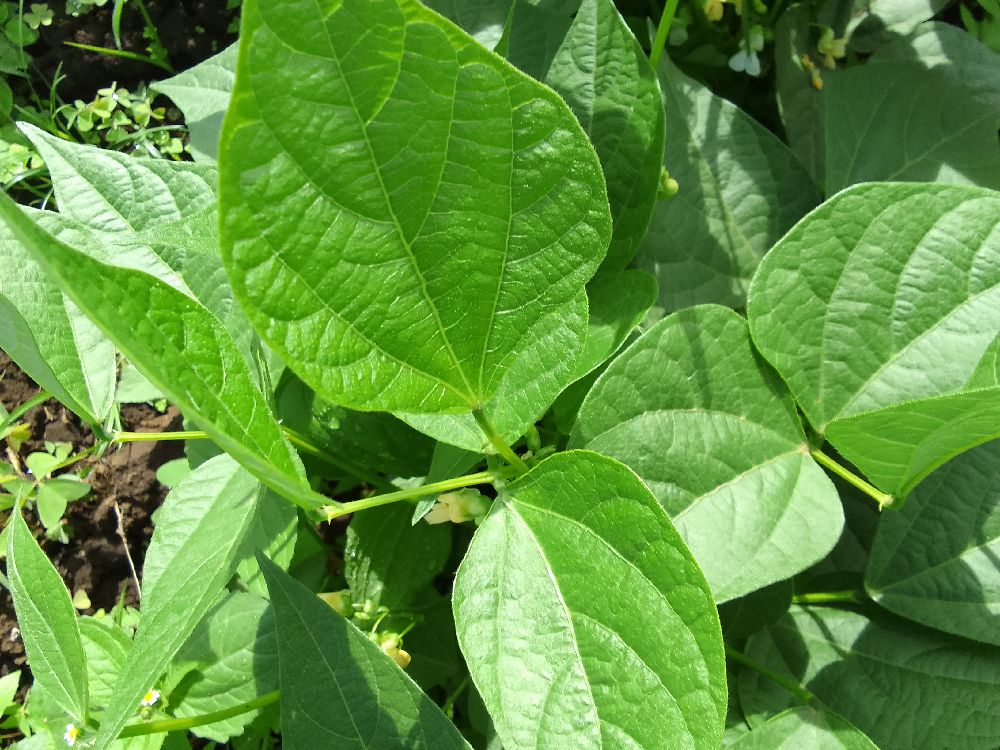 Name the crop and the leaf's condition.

common bean, healthy
